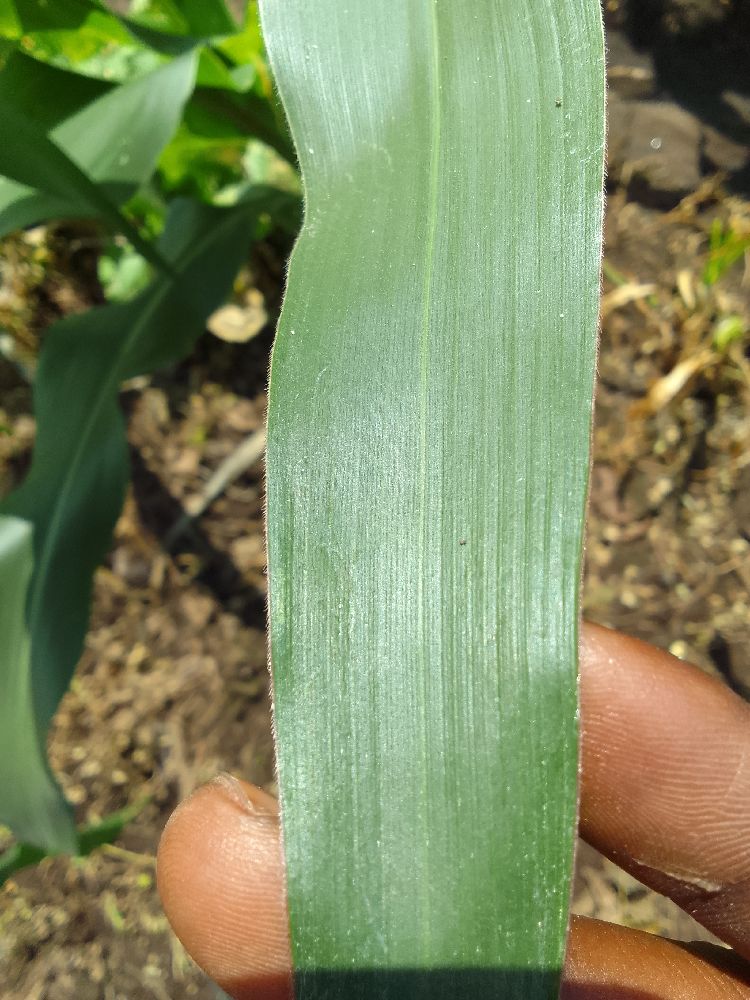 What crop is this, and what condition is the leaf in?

maize, healthy
